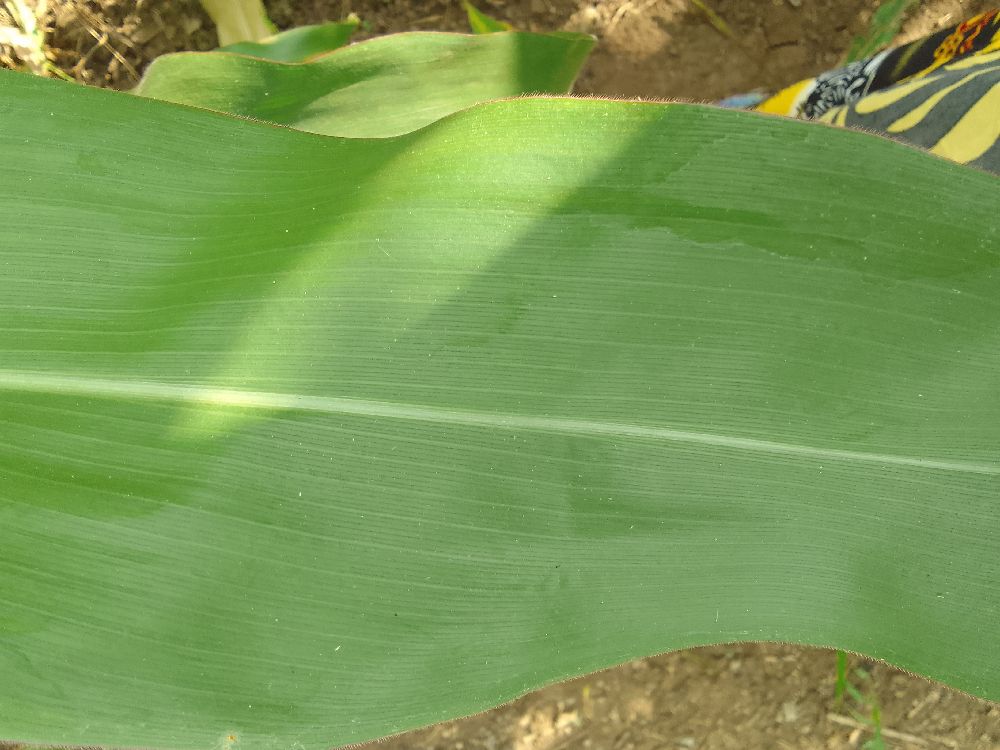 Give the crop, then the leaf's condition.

maize, healthy
